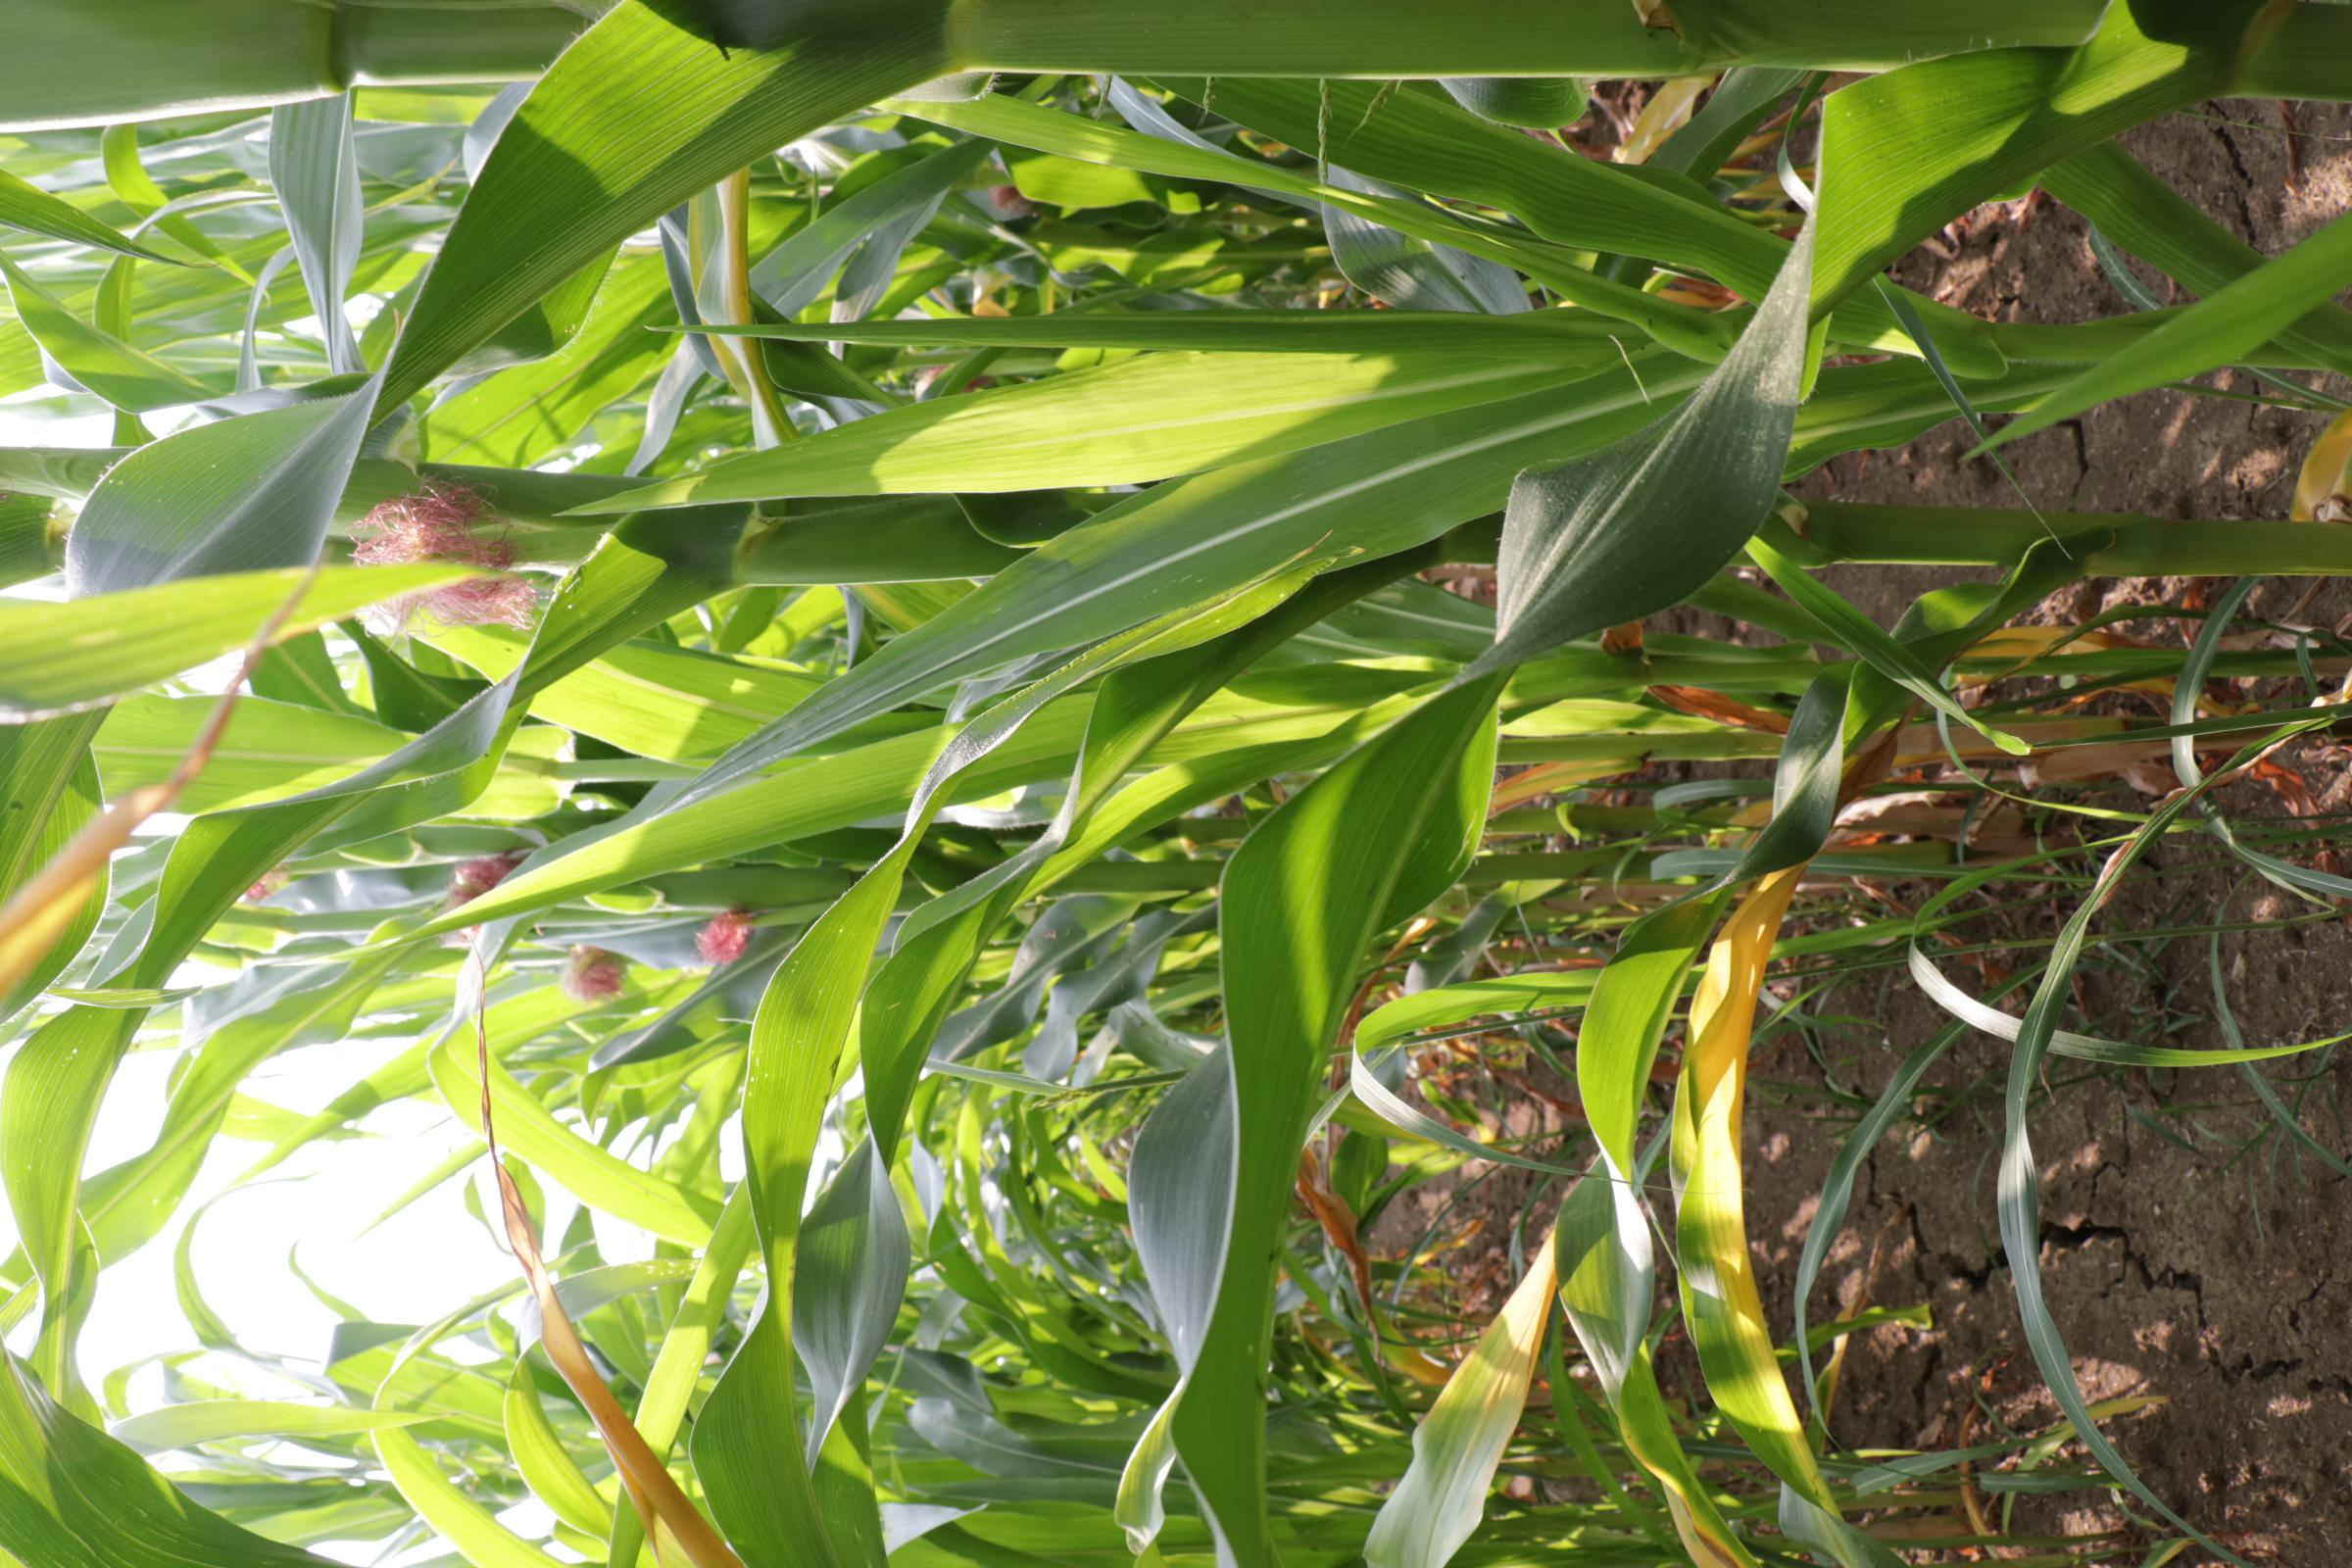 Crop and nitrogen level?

maize, full nitrogen fertilisation
